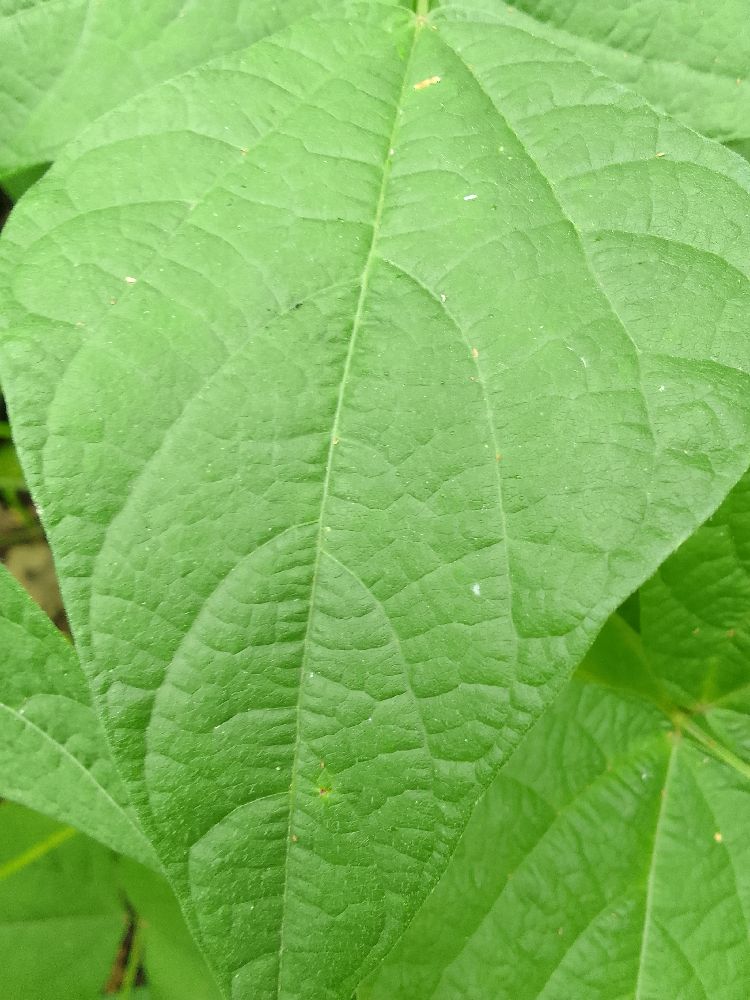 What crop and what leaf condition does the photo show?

common bean, healthy
